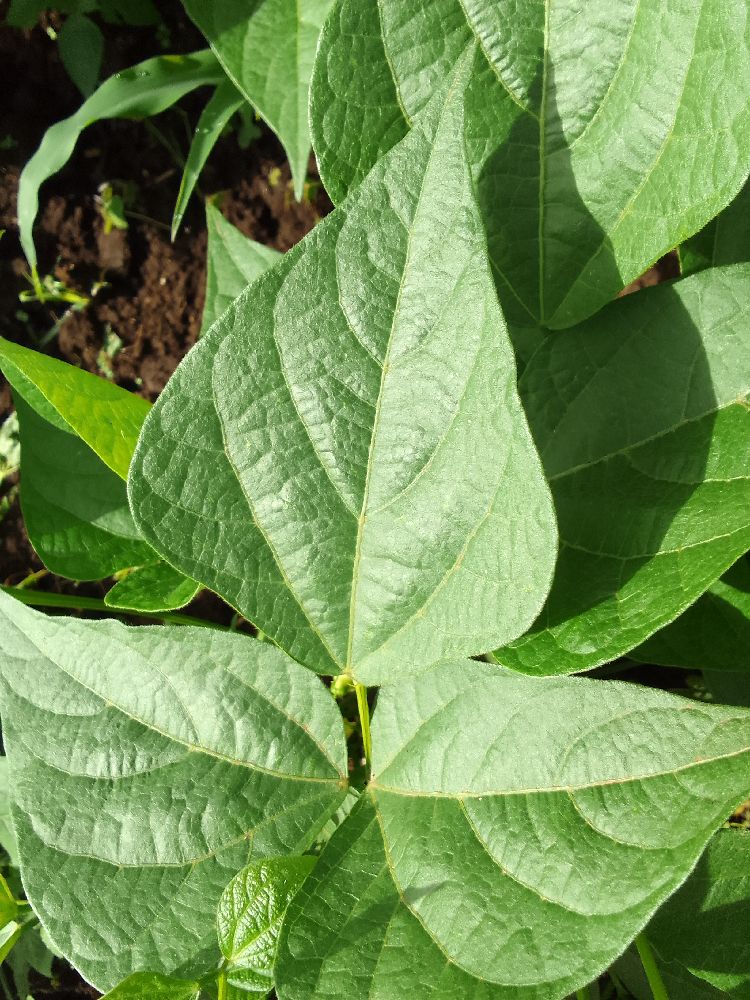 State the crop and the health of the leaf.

common bean, healthy
